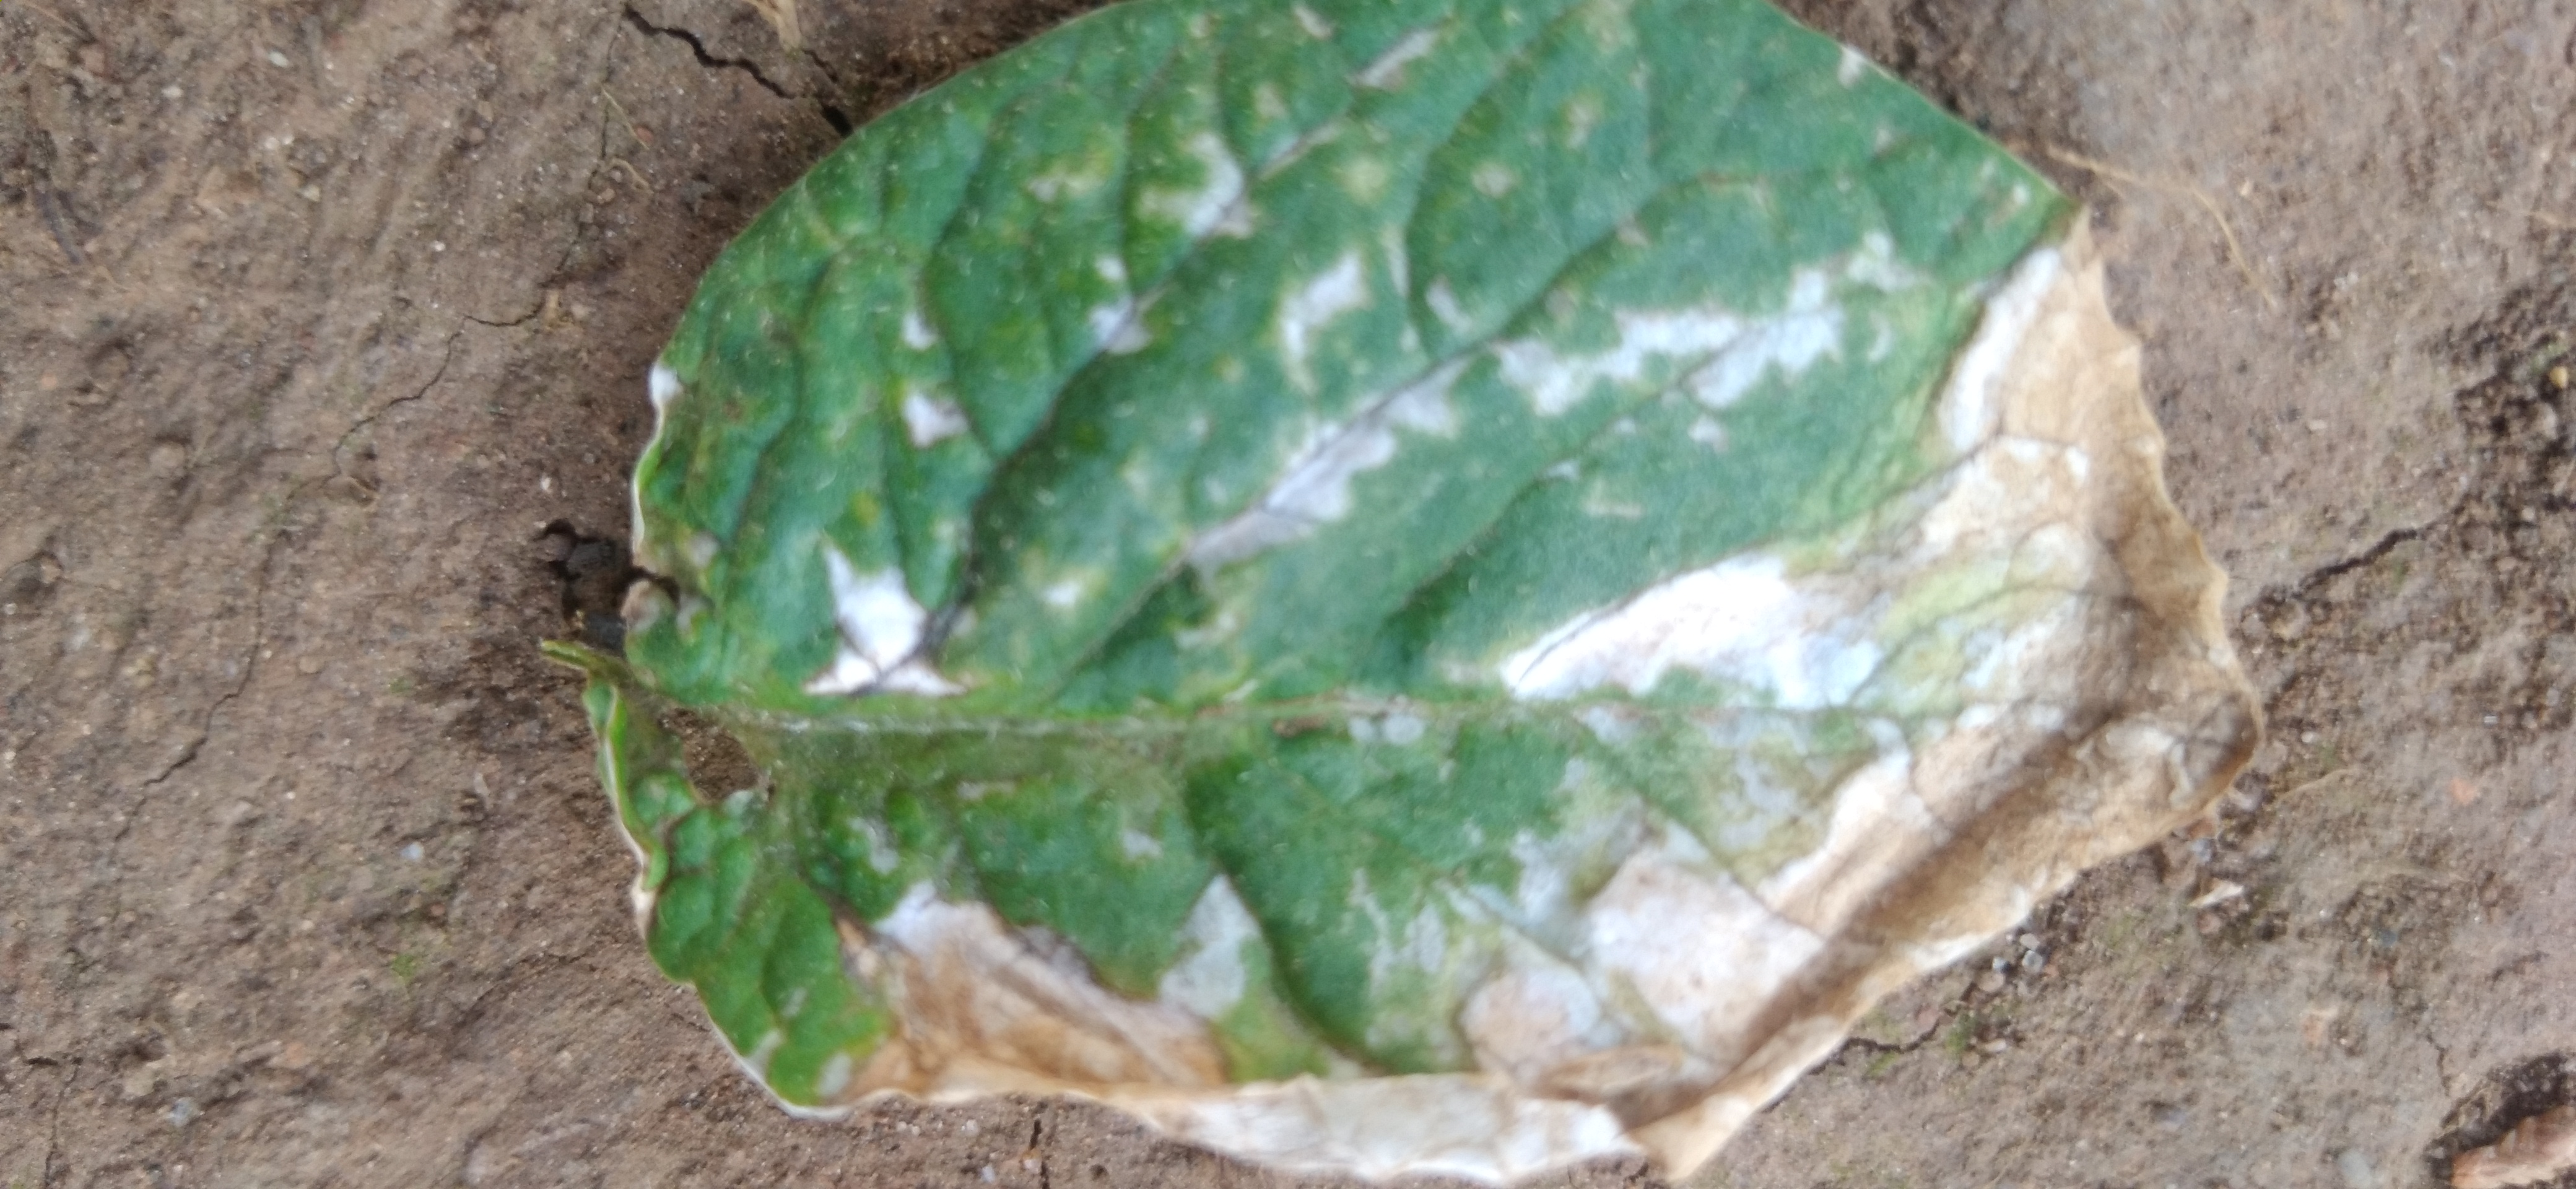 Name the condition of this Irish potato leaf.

early blight
